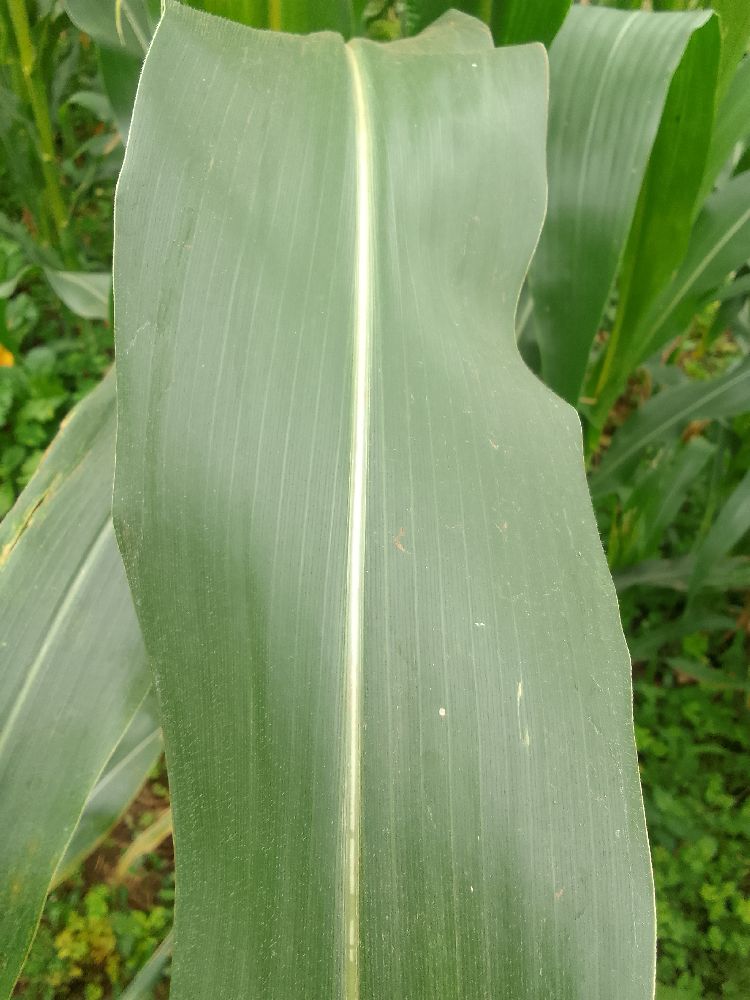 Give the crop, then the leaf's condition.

maize, healthy
